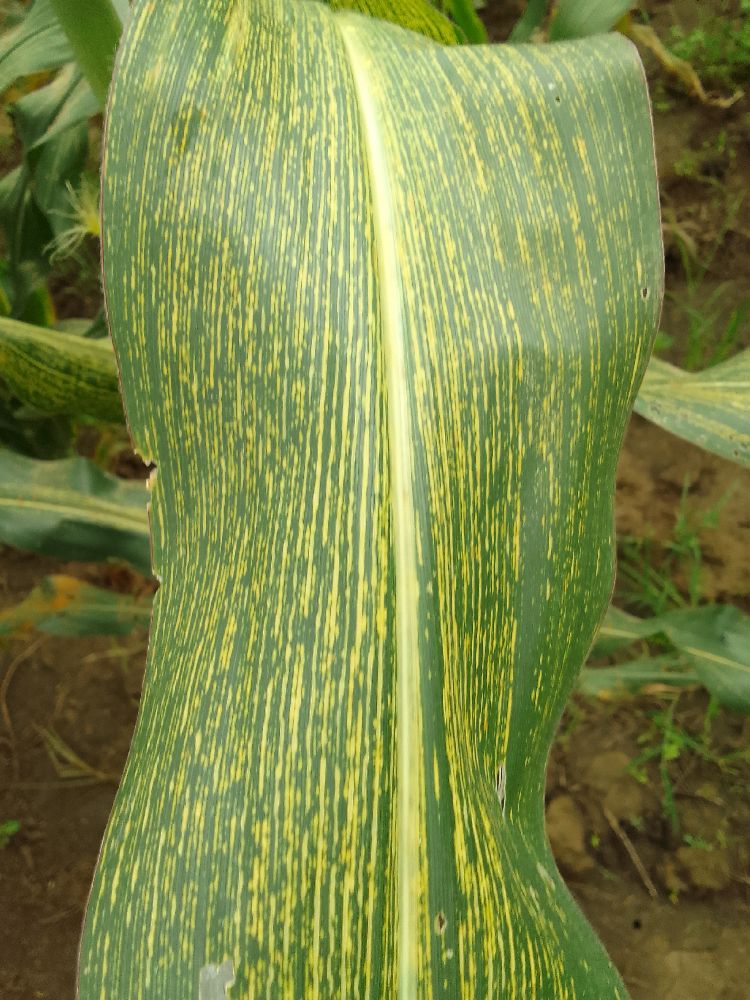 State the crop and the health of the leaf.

maize, maize streak virus
